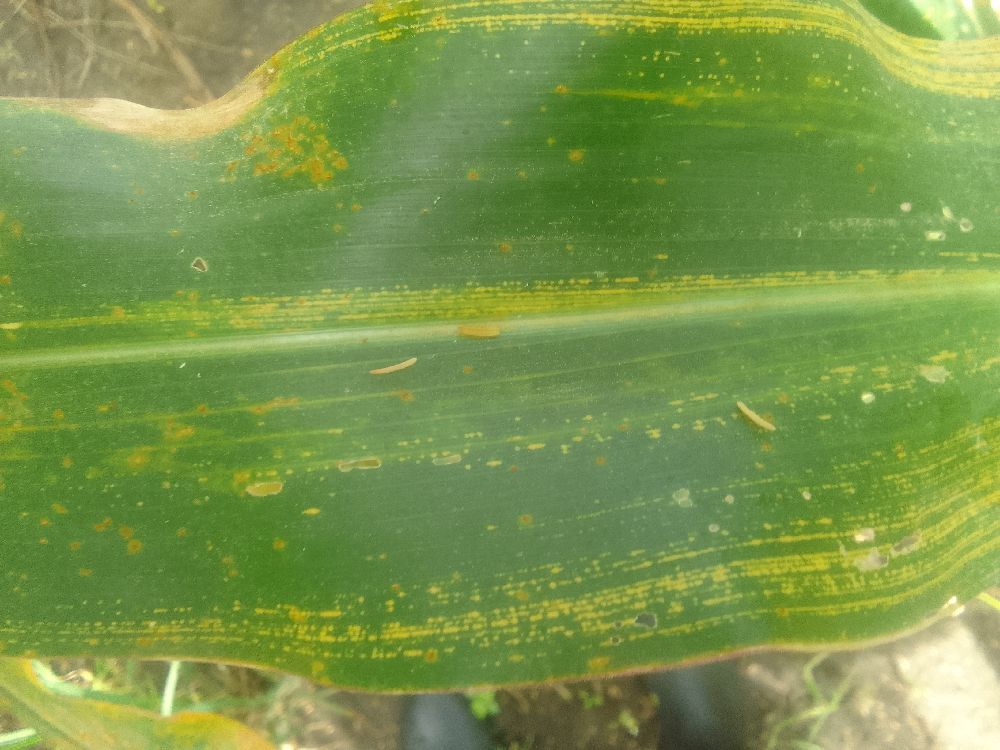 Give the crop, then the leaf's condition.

maize, maize streak virus
